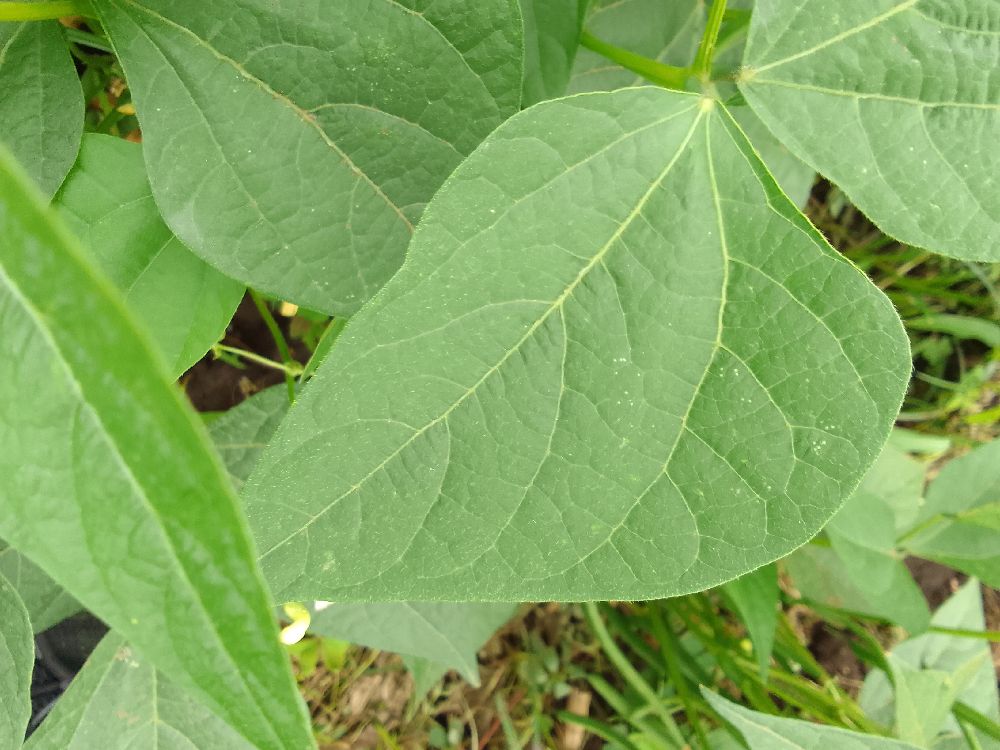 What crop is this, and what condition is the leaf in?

common bean, healthy
